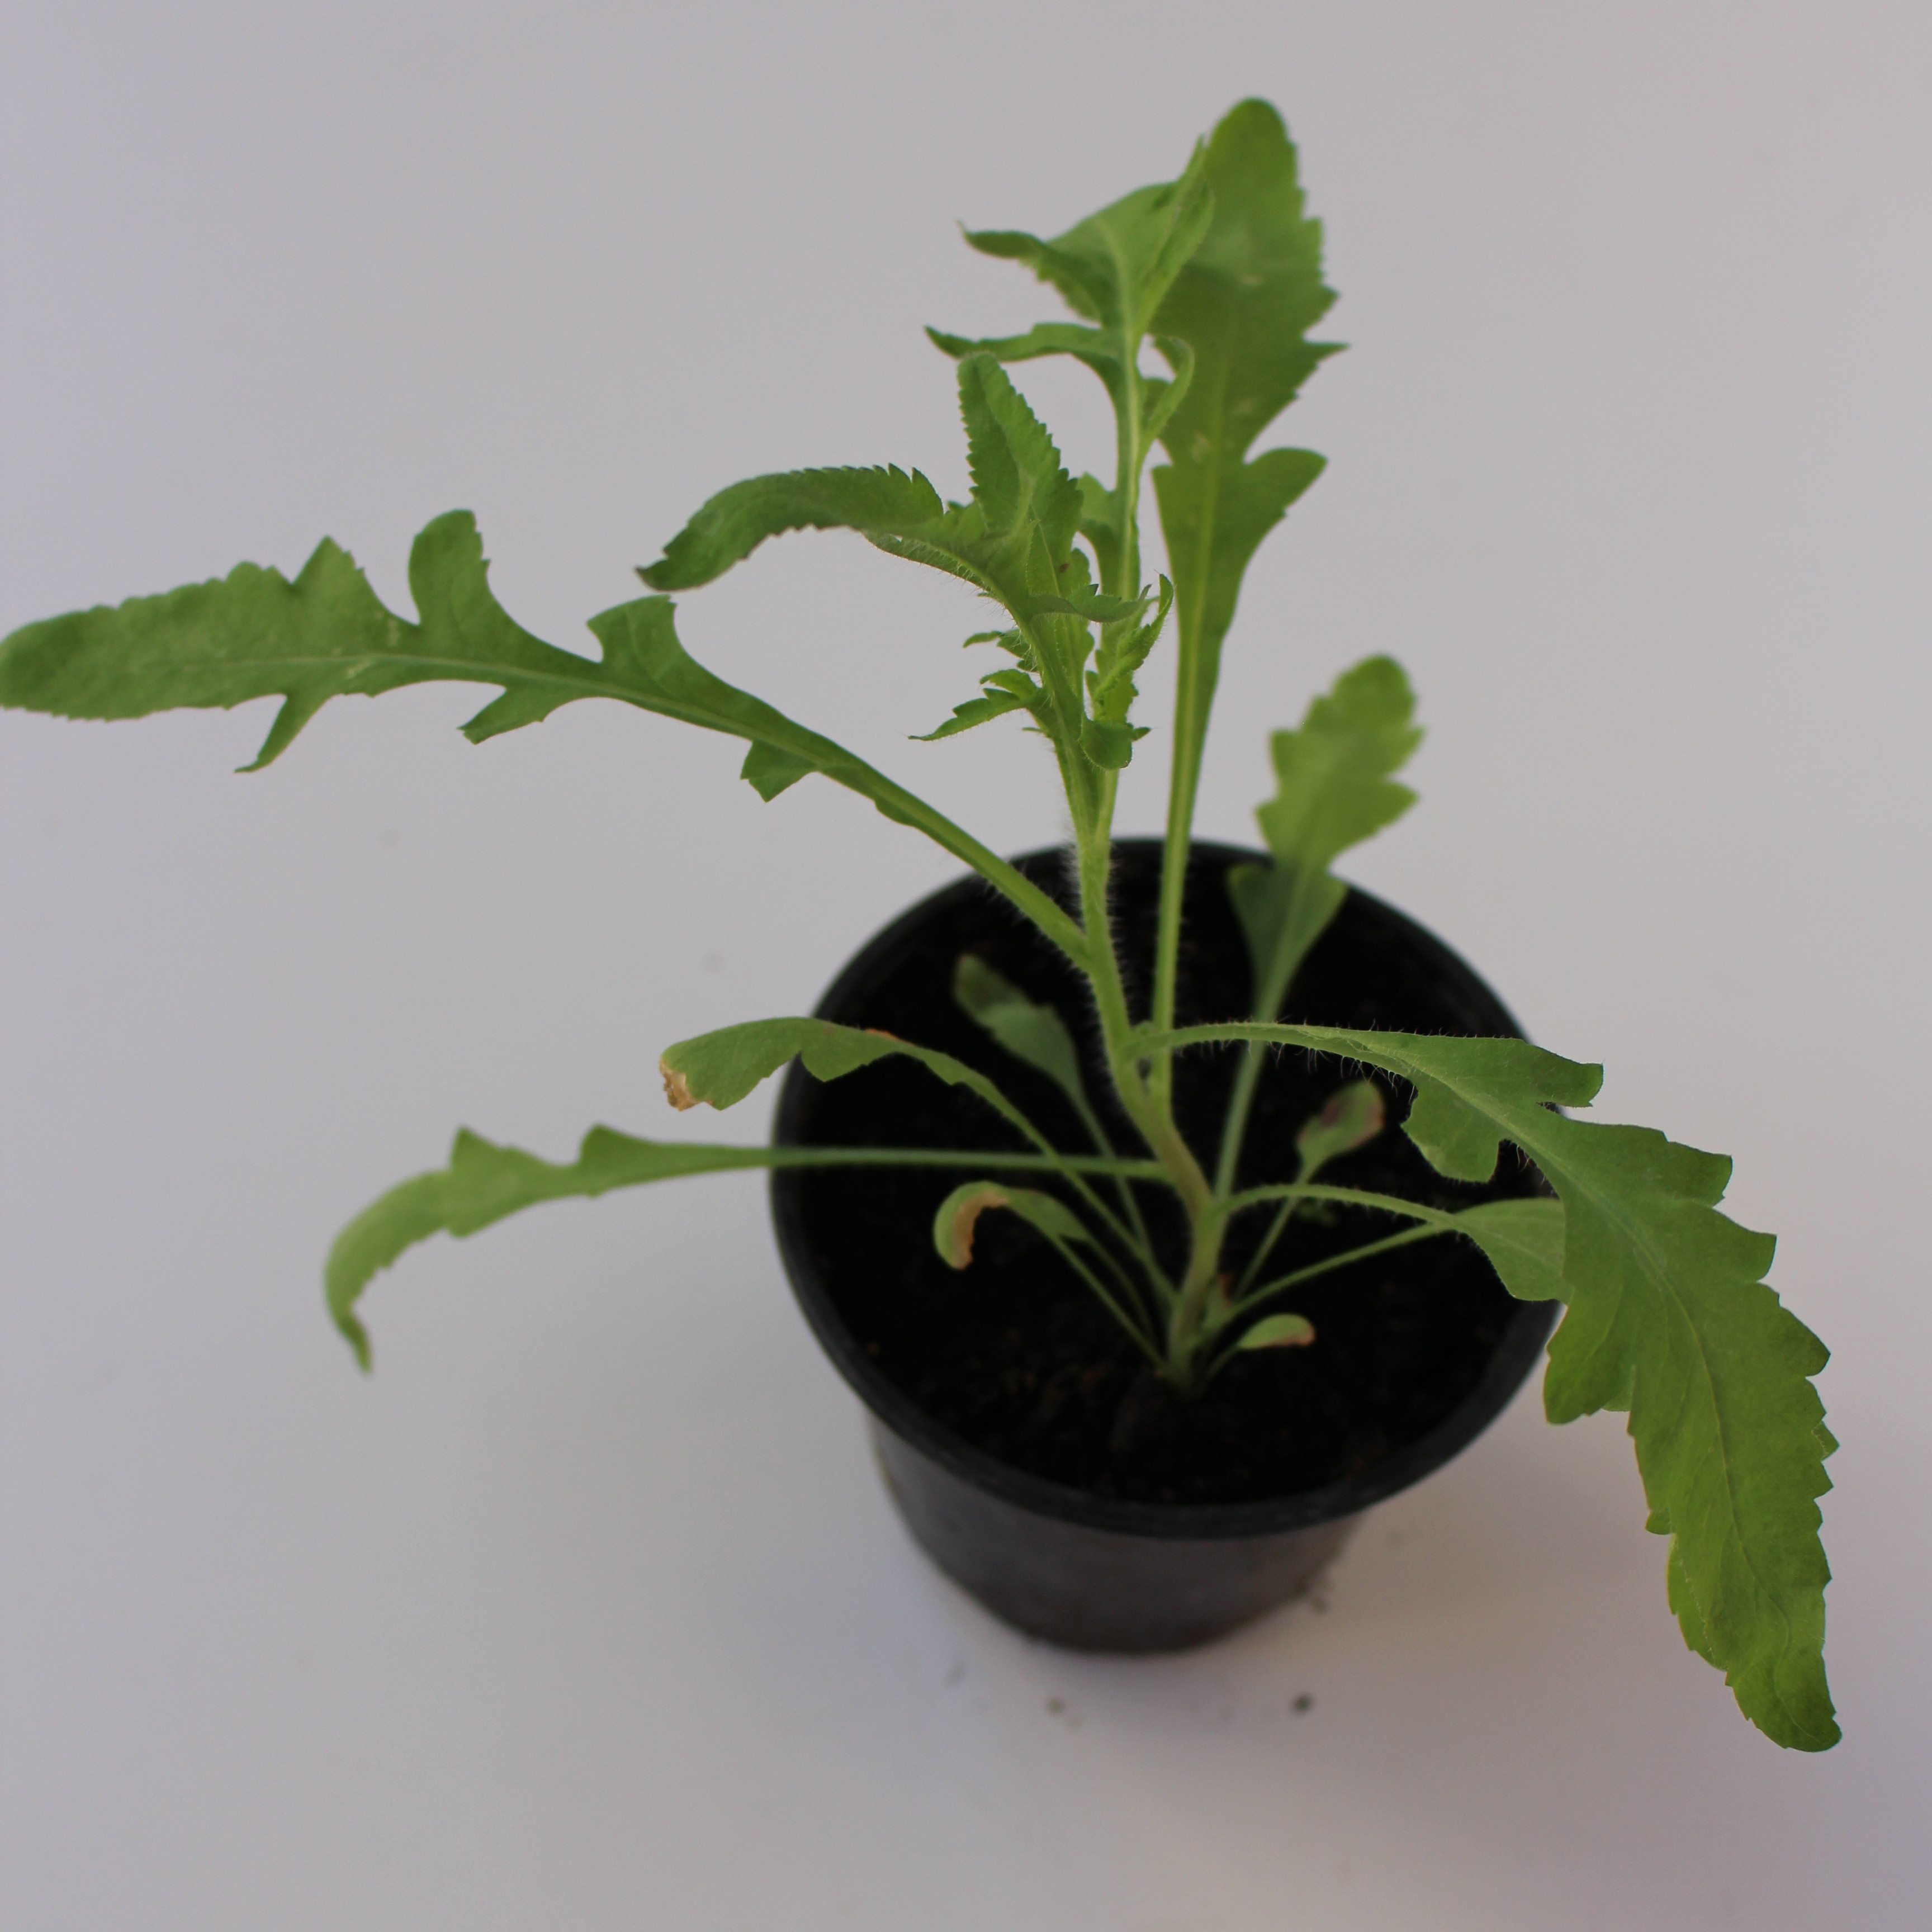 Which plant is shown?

Papaver rhoeas
